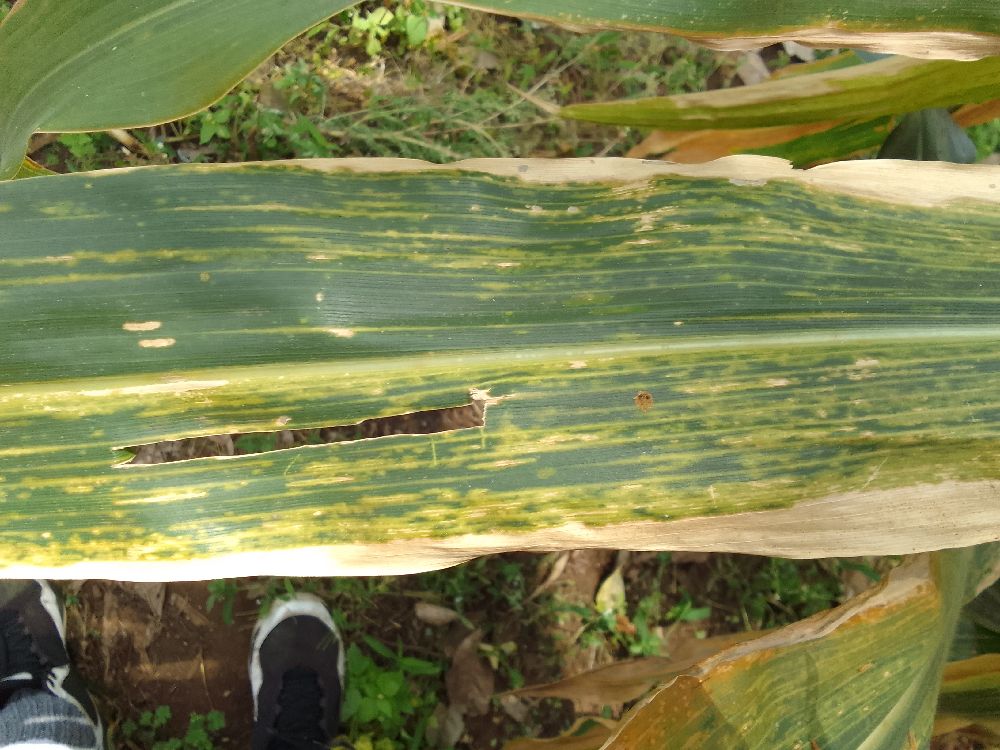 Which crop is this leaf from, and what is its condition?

maize, maize lethal necrosis
